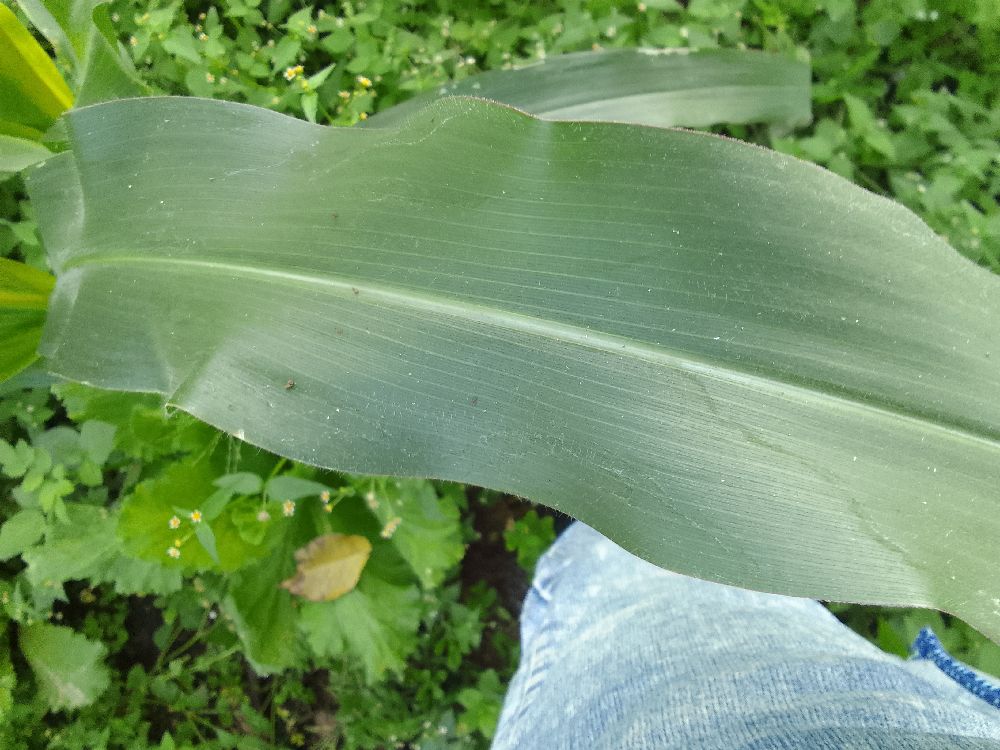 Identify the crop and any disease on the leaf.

maize, healthy
